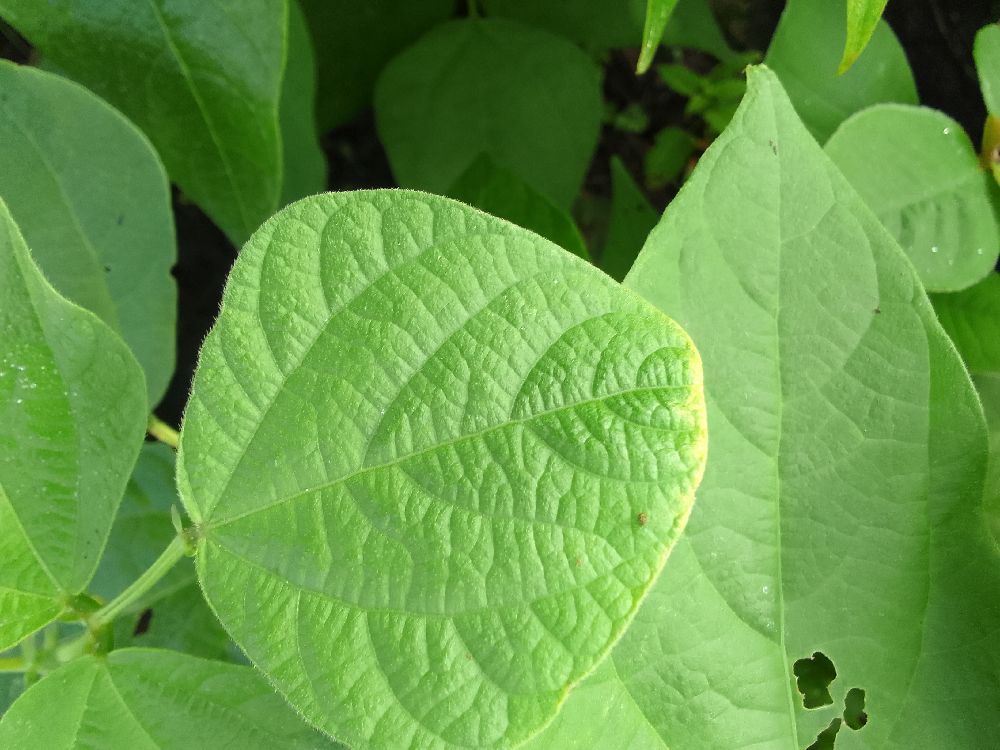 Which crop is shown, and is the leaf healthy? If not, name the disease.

common bean, healthy
